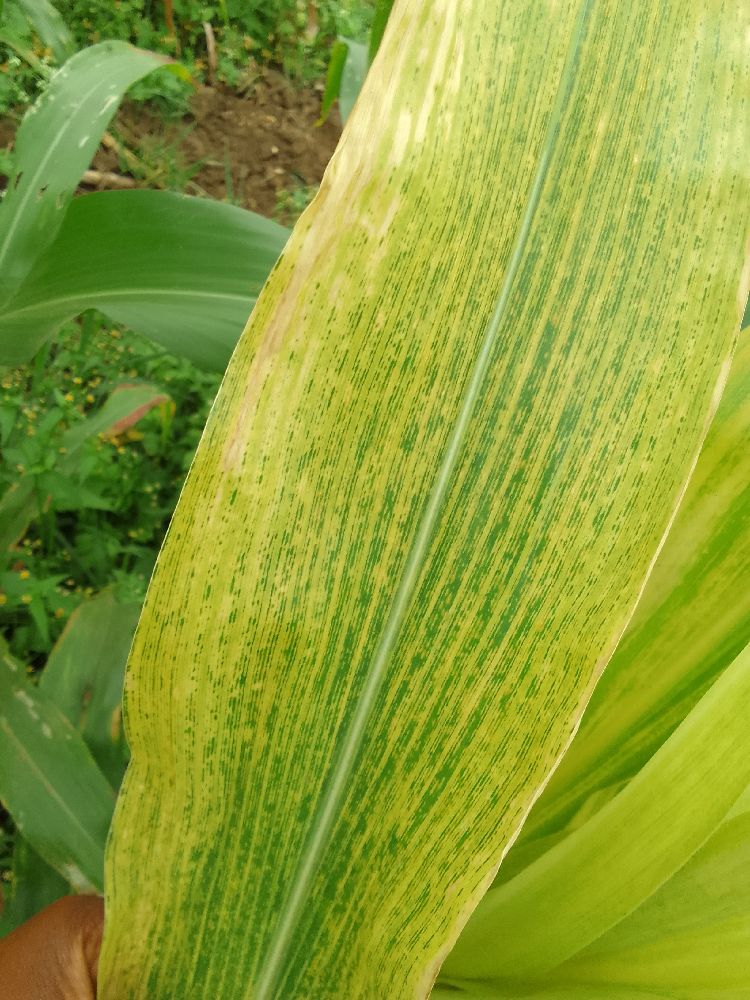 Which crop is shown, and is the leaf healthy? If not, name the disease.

maize, maize lethal necrosis
